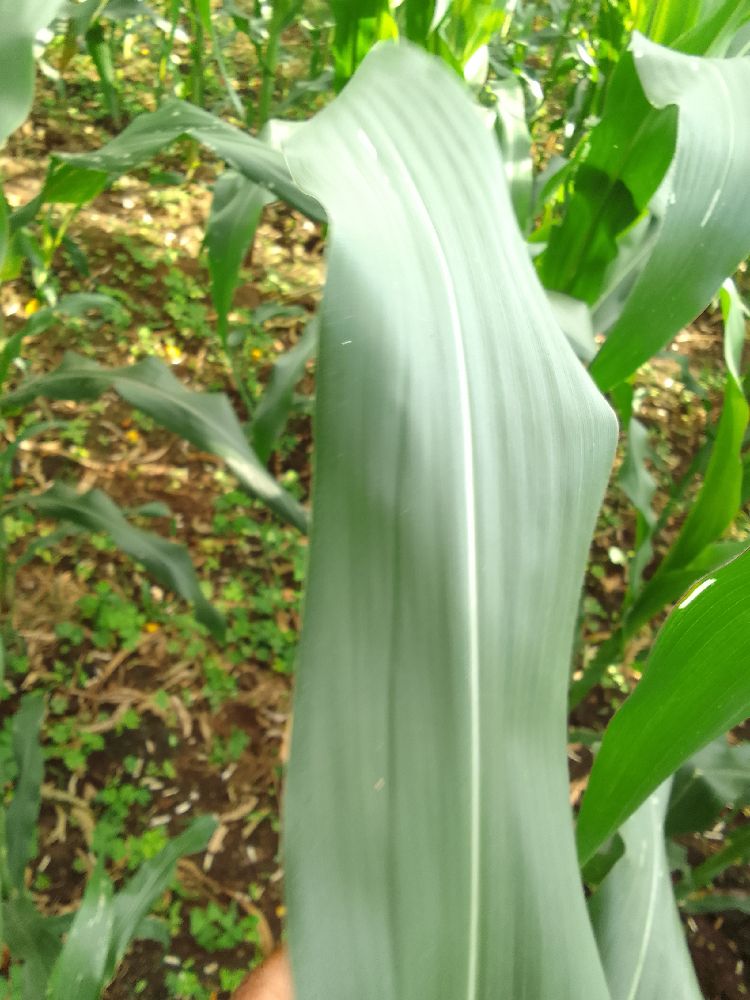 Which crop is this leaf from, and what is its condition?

maize, healthy
